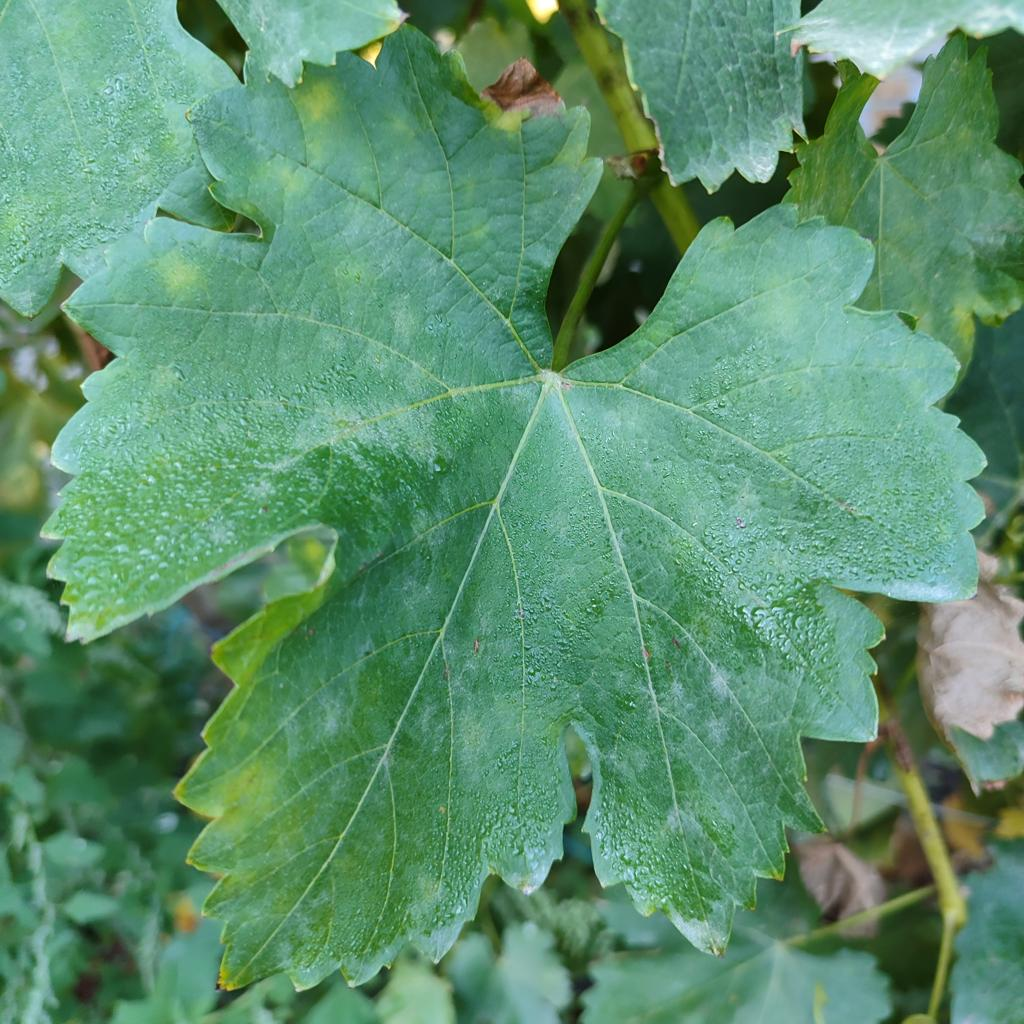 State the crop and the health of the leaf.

grapevine, powdery mildew
